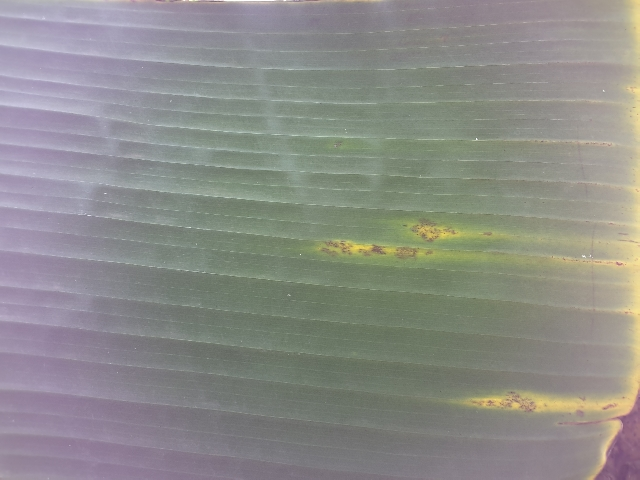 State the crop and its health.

banana, fusarium wilt race 1
